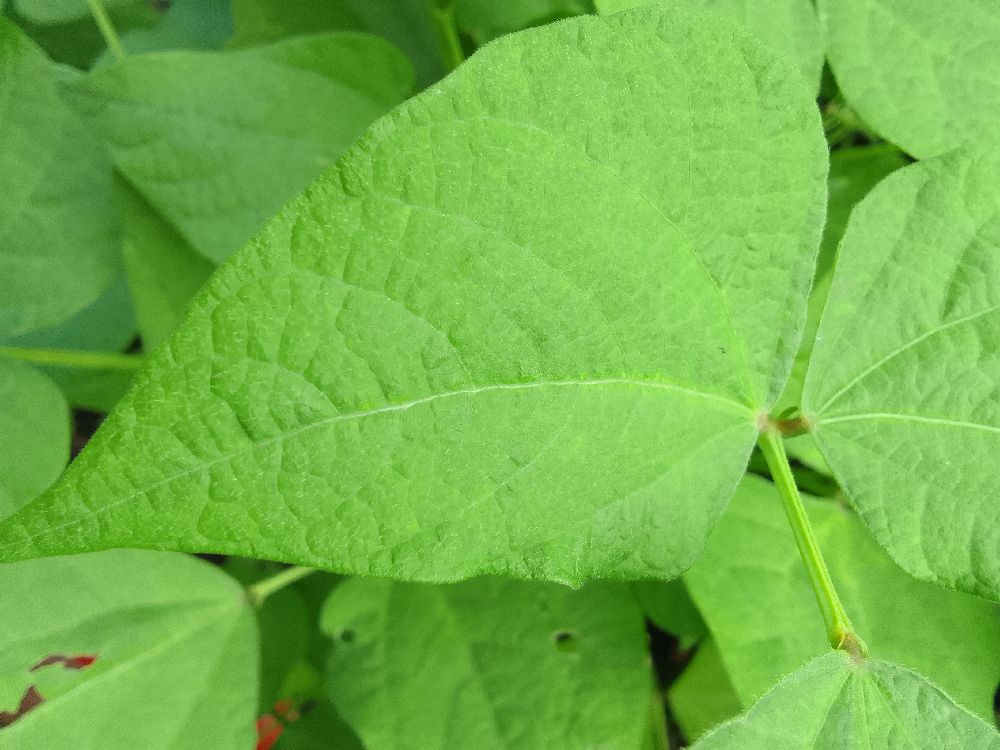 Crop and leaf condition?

common bean, healthy
